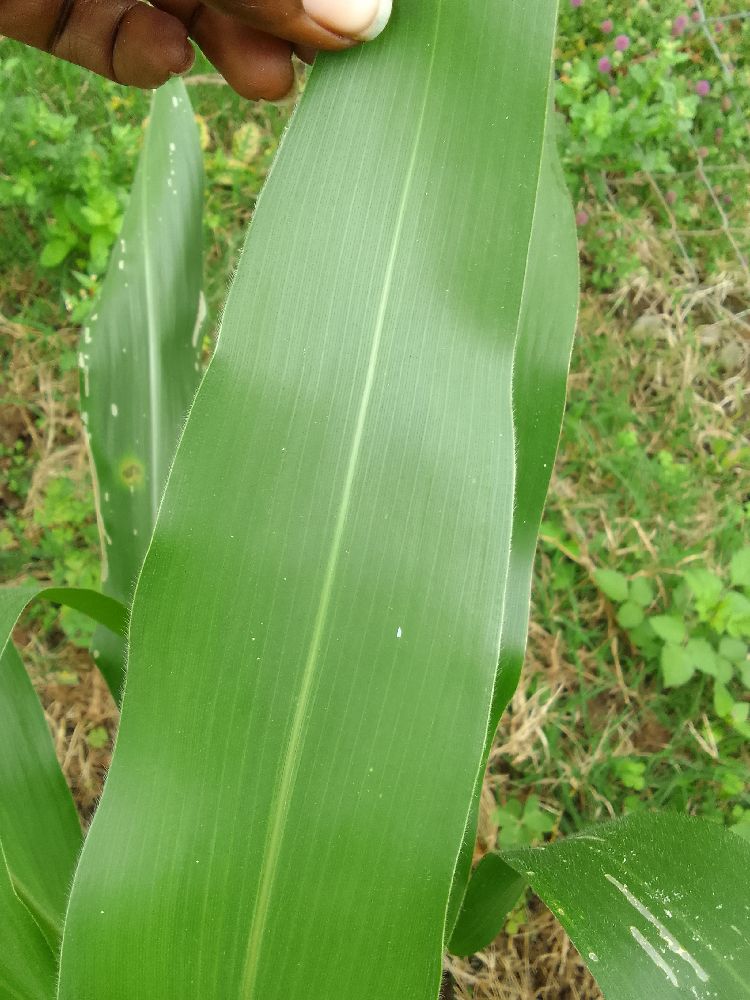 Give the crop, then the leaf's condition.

maize, healthy
